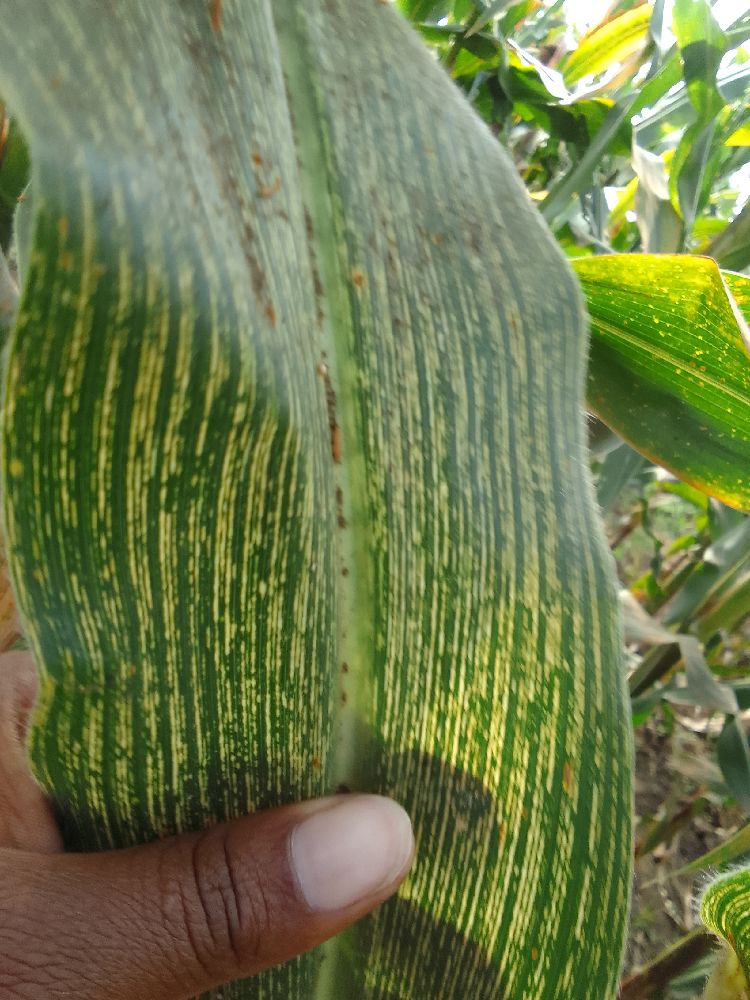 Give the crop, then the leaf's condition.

maize, maize streak virus
